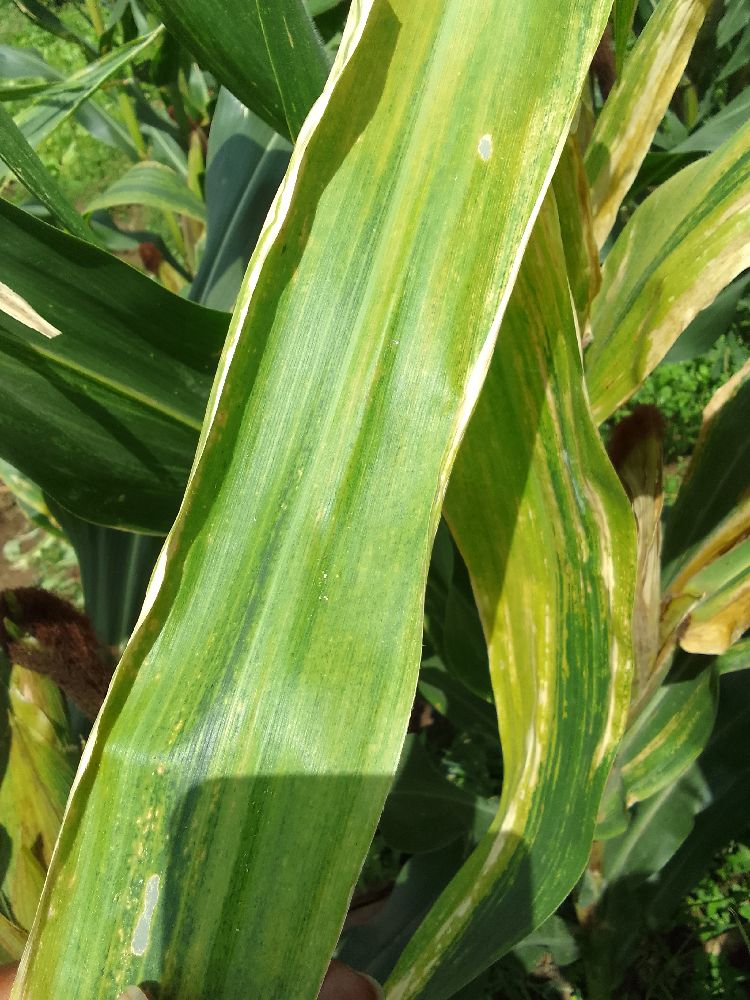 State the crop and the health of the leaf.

maize, maize lethal necrosis
